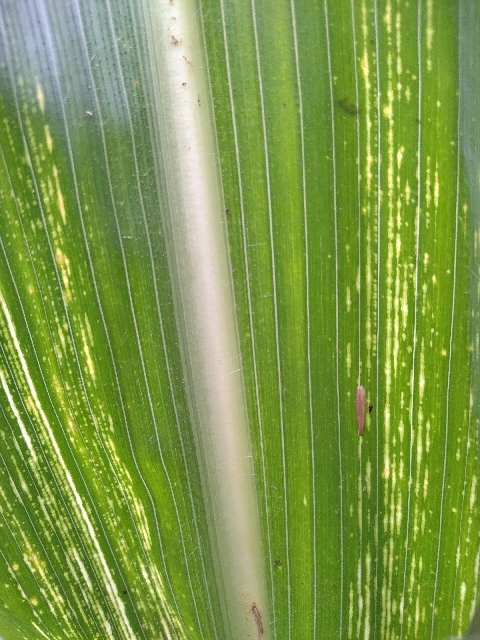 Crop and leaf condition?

maize, maize streak virus
